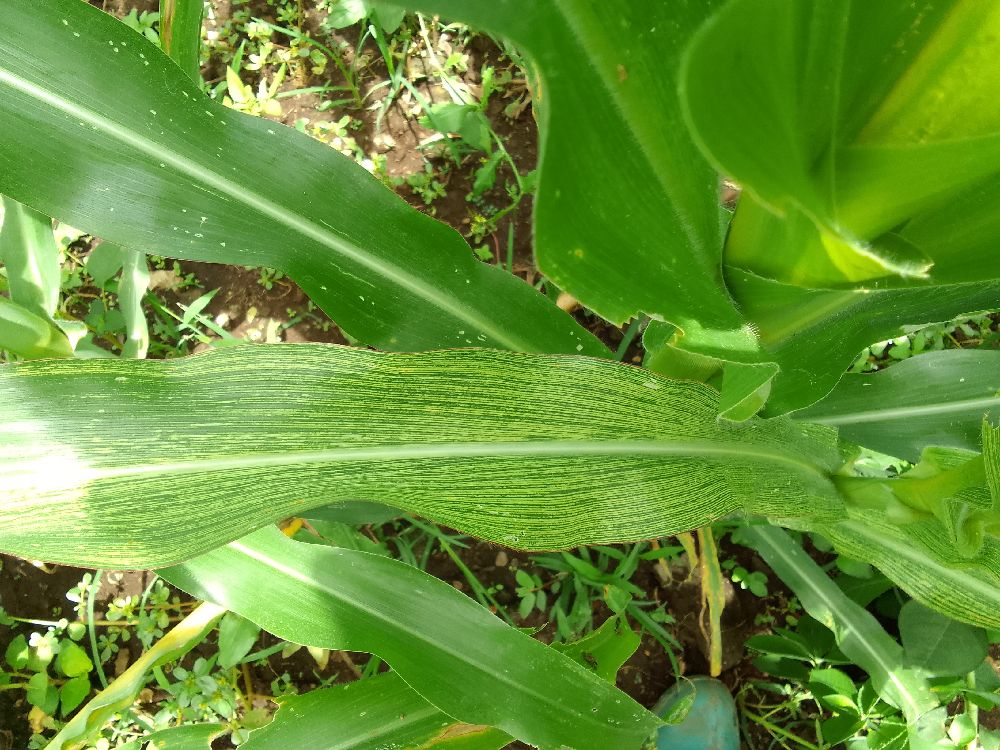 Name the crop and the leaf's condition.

maize, maize streak virus
